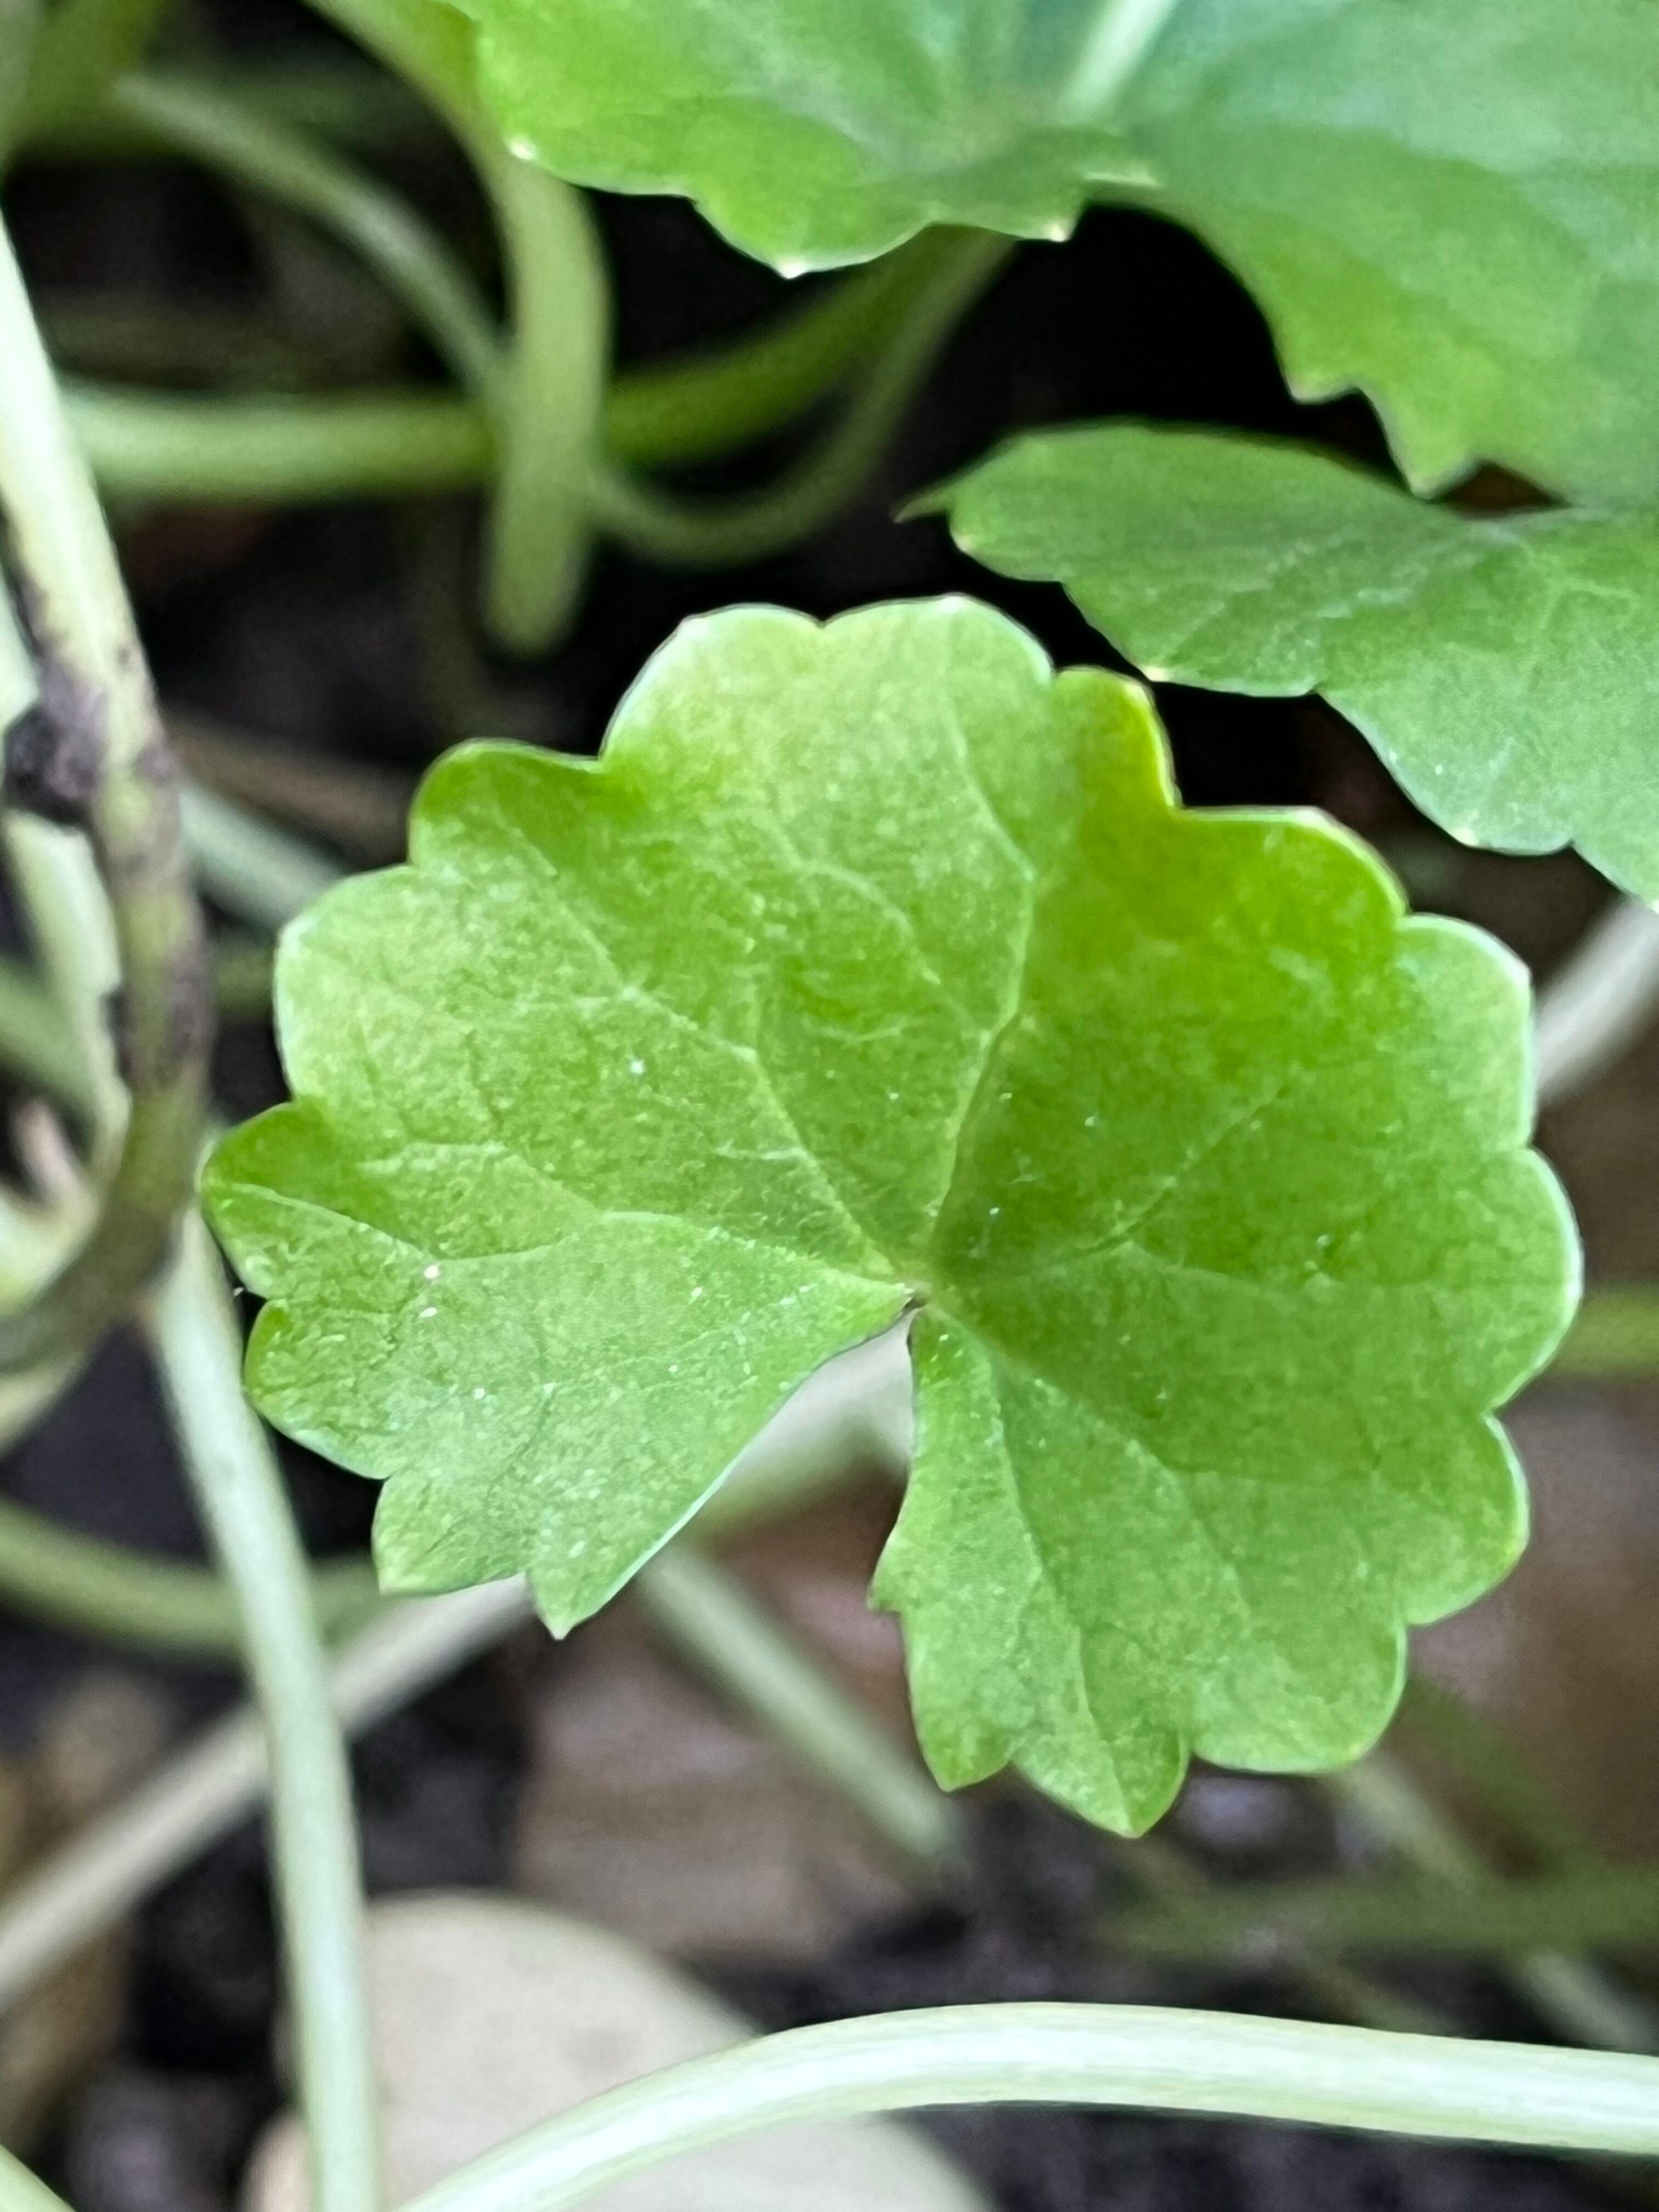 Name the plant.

thankuni
